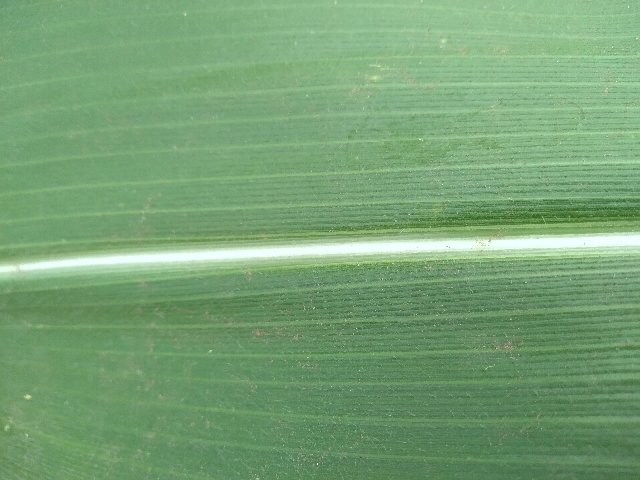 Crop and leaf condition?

maize, healthy
